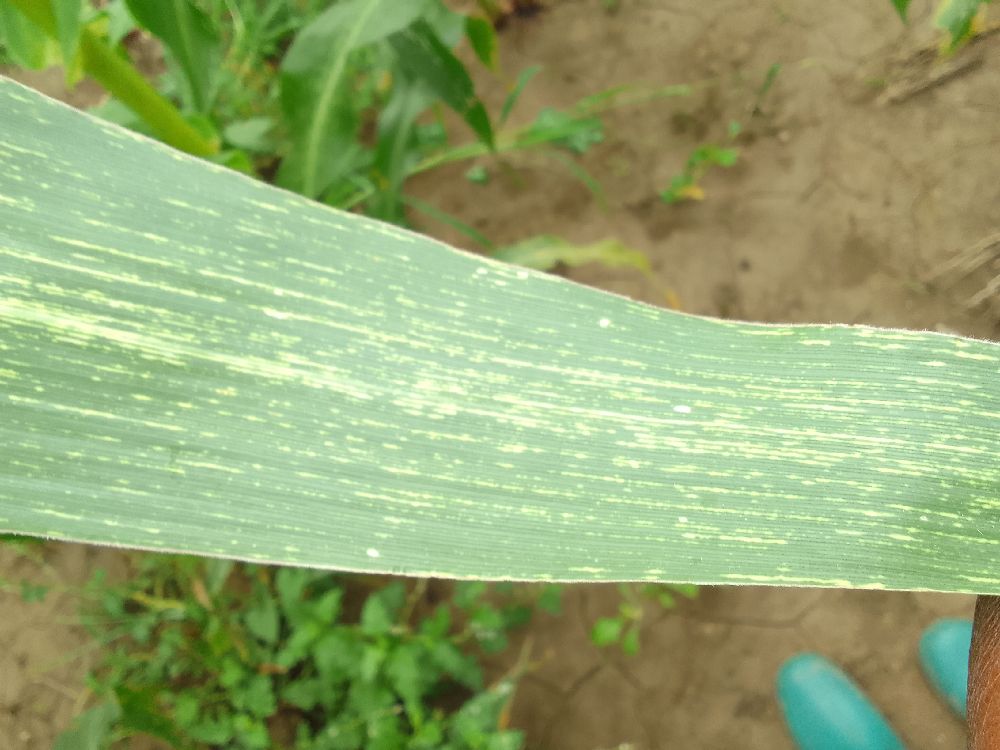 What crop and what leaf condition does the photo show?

maize, maize streak virus
